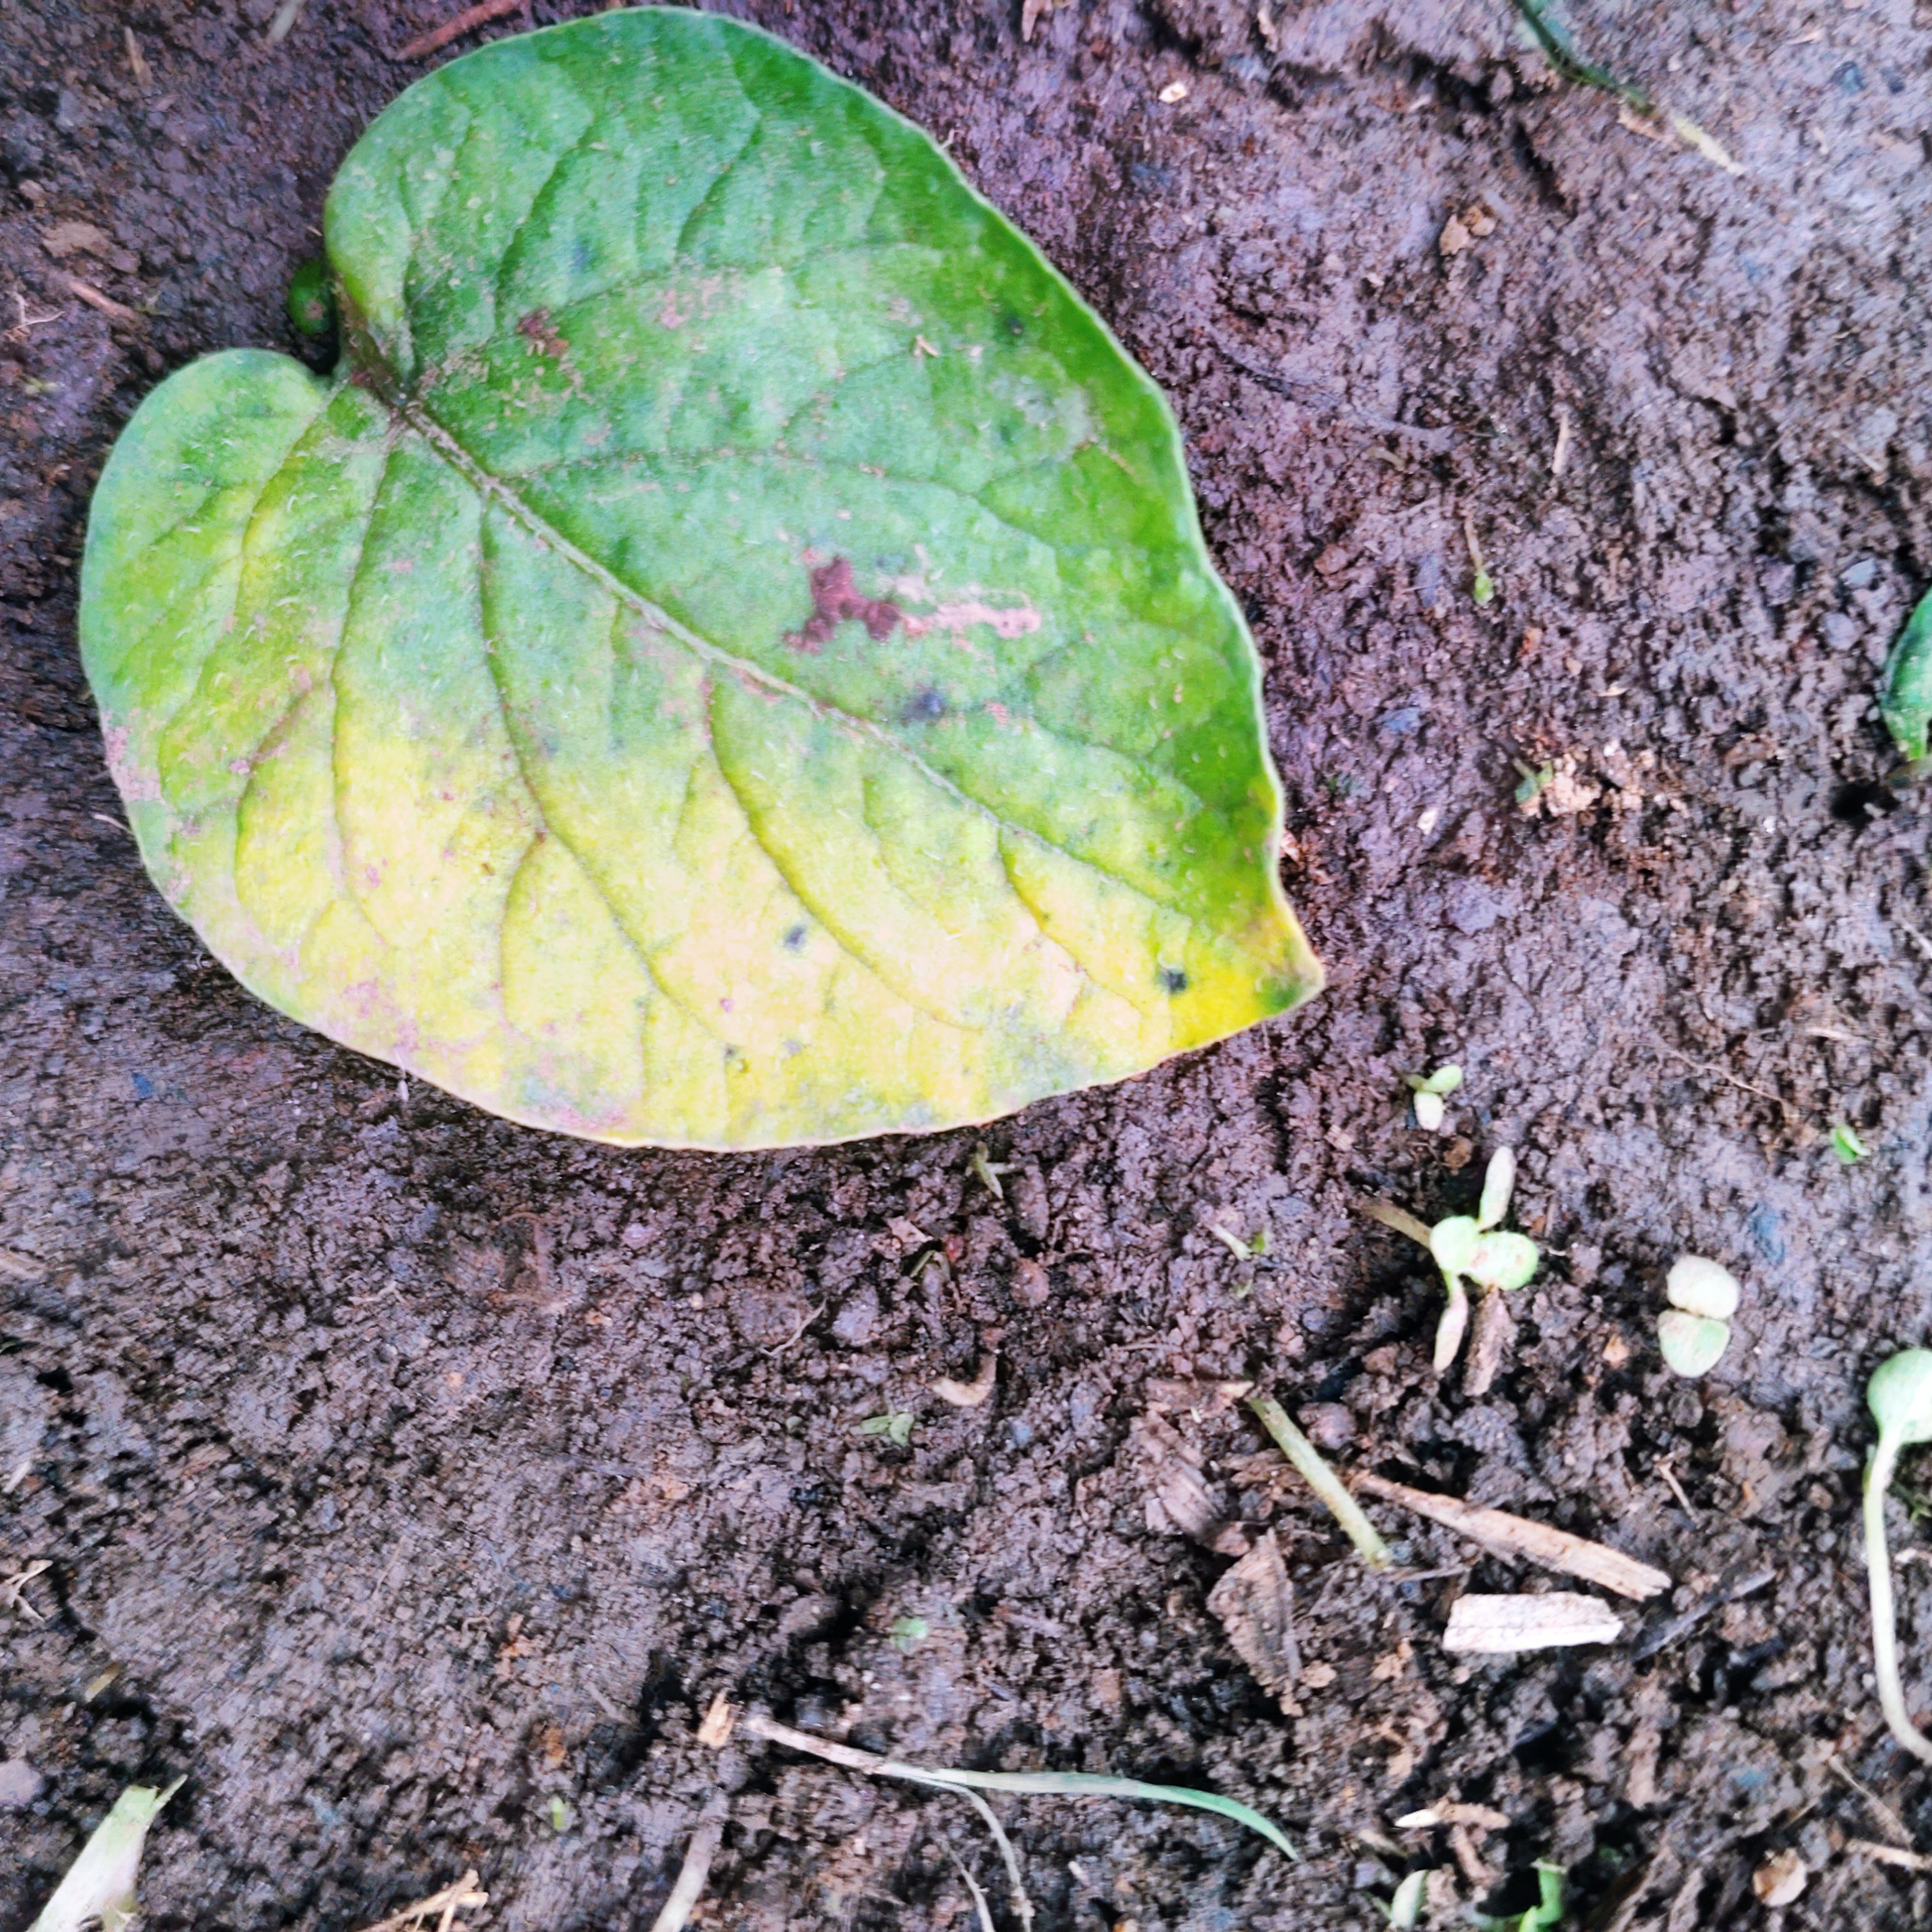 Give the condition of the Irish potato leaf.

late blight
